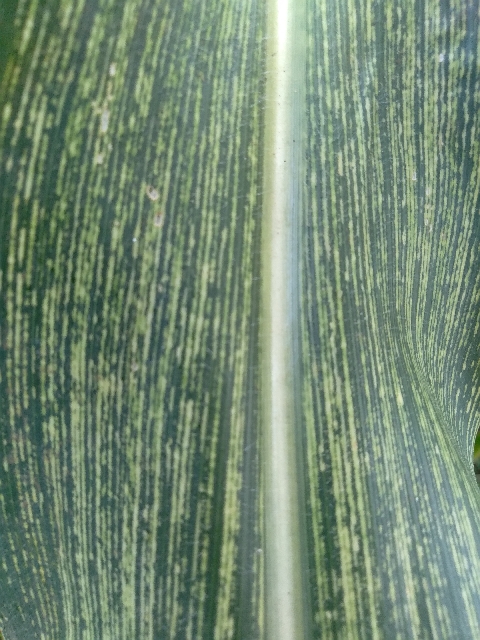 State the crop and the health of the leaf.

maize, maize streak virus
